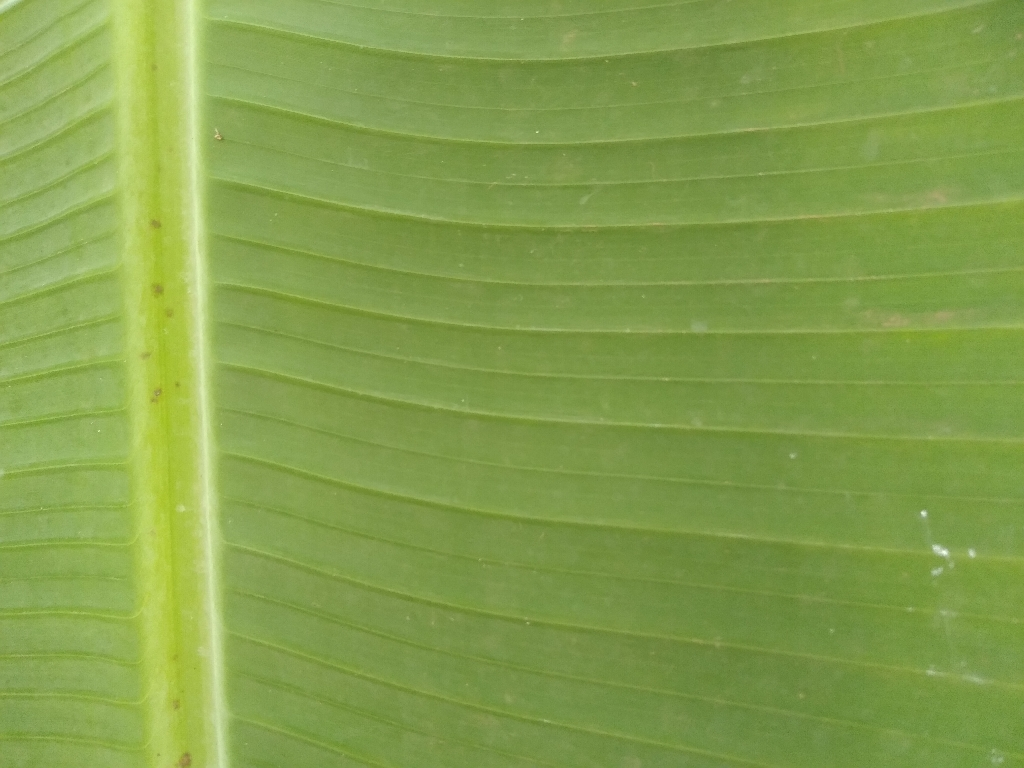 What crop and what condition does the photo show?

banana, healthy
